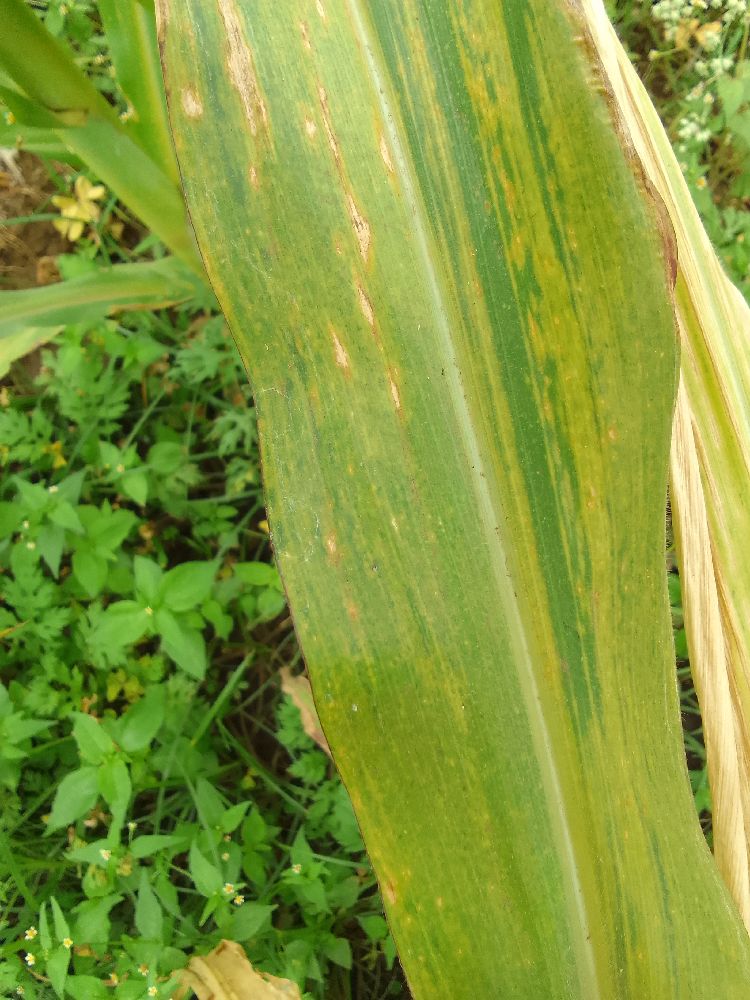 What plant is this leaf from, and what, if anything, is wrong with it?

maize, maize lethal necrosis
